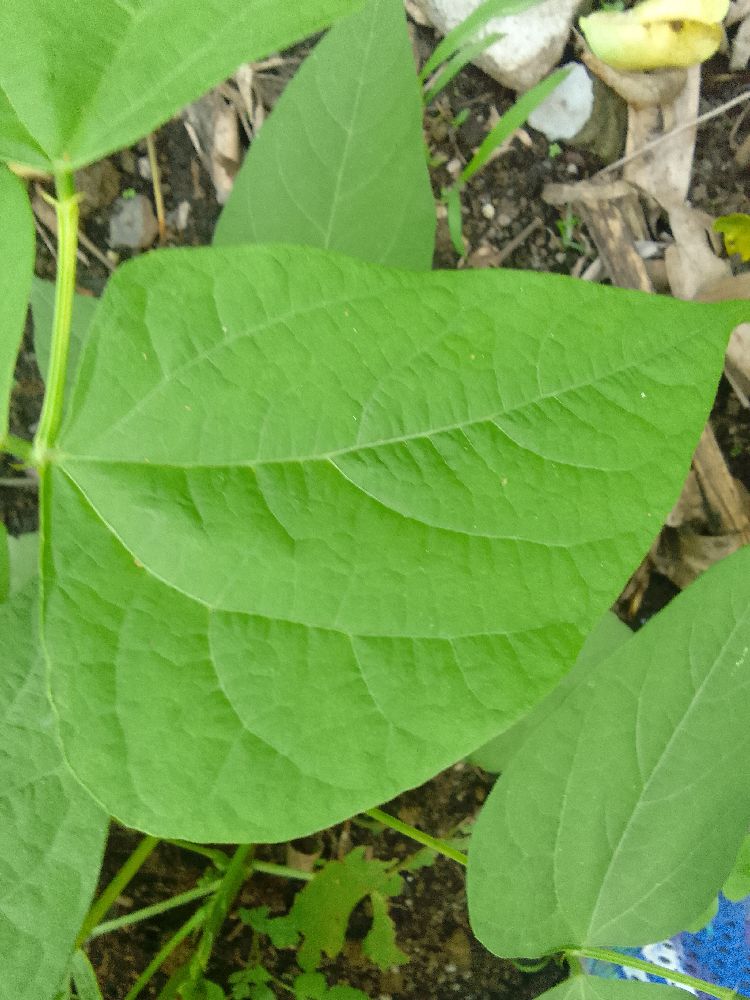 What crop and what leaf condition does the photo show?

common bean, healthy
